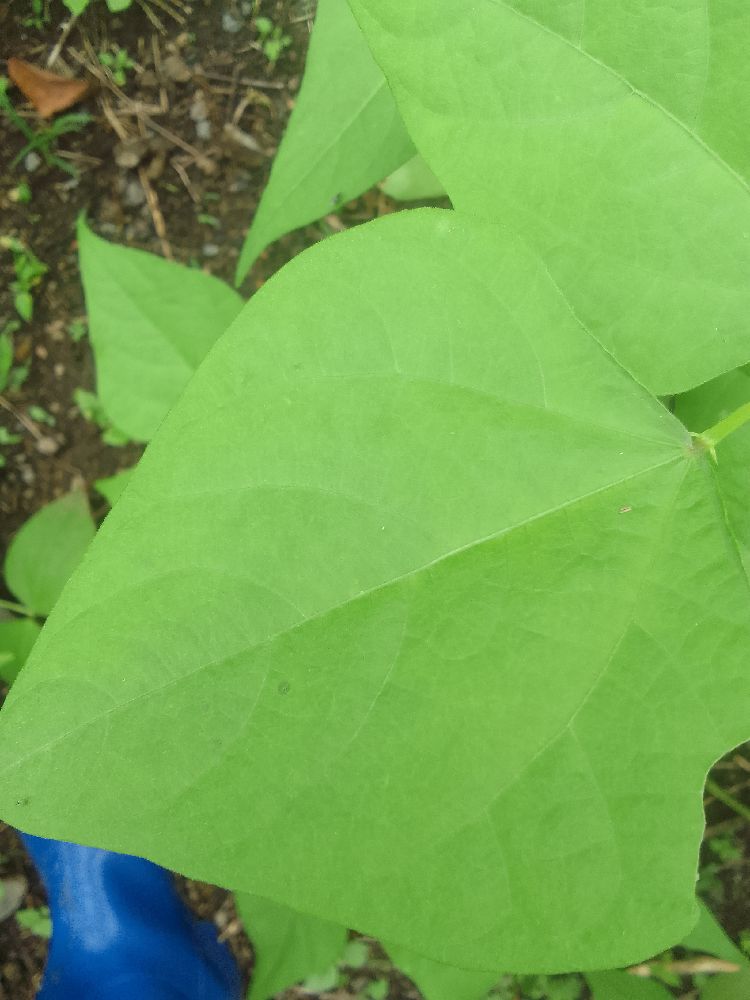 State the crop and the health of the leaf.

common bean, healthy
